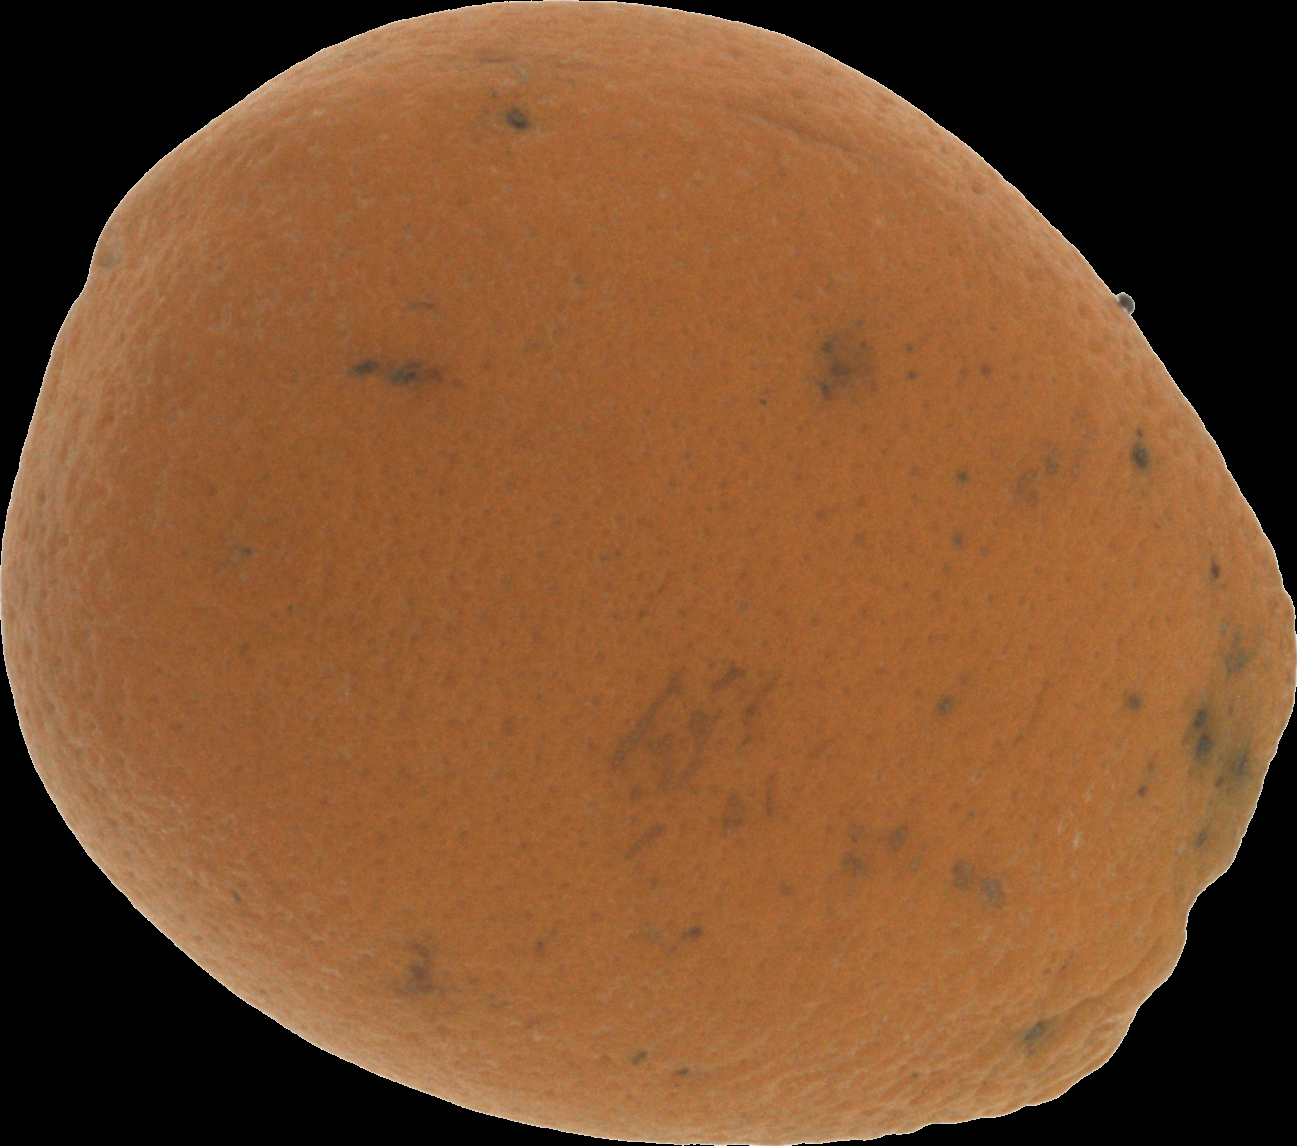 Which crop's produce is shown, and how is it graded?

orange, bad
